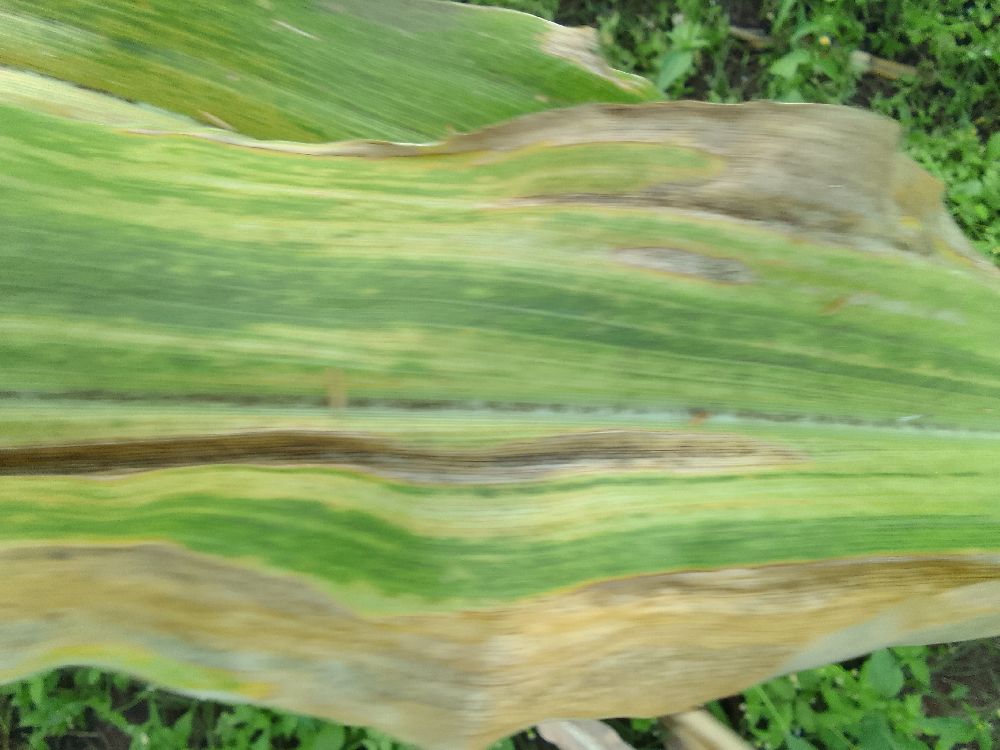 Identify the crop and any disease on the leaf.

maize, maize lethal necrosis
